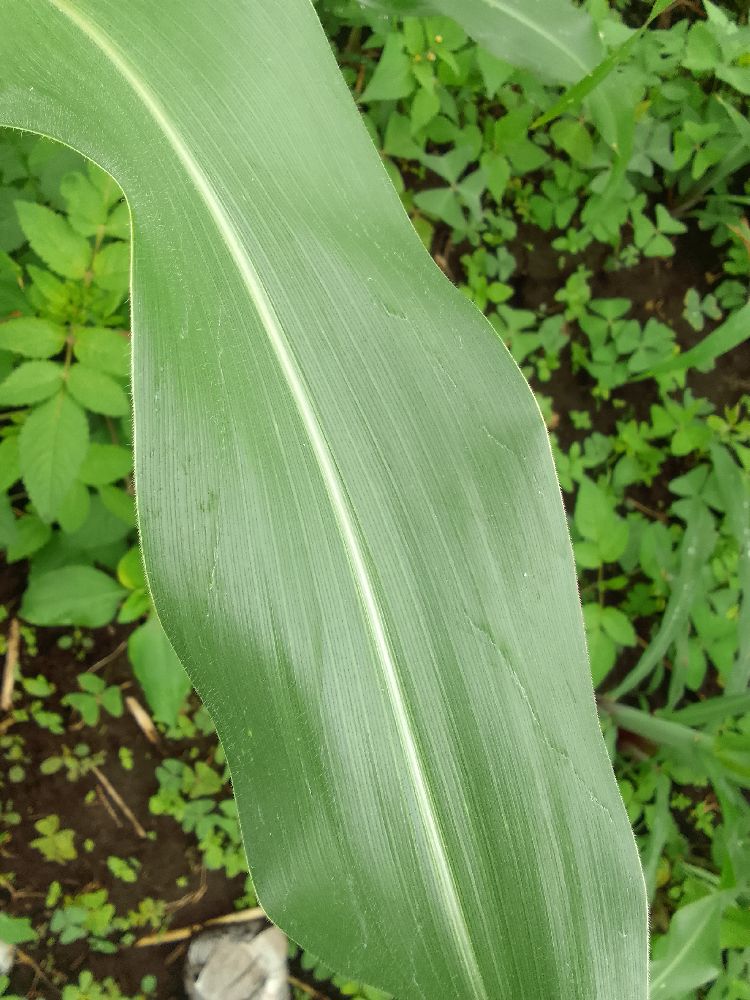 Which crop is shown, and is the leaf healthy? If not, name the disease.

maize, healthy
